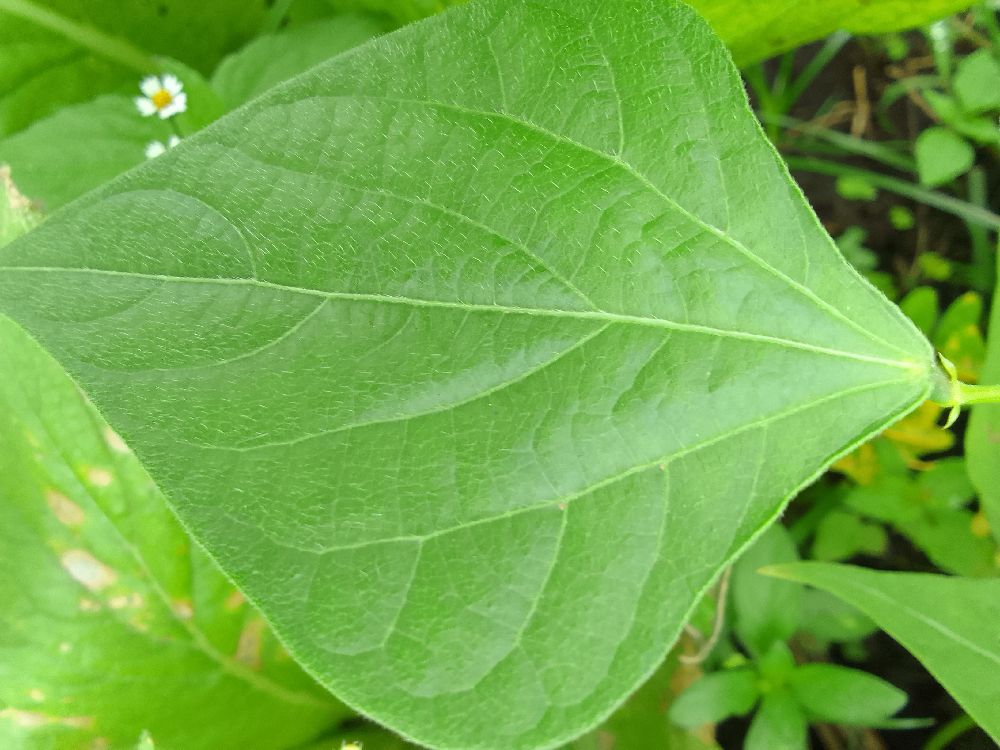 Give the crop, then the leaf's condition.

common bean, healthy
